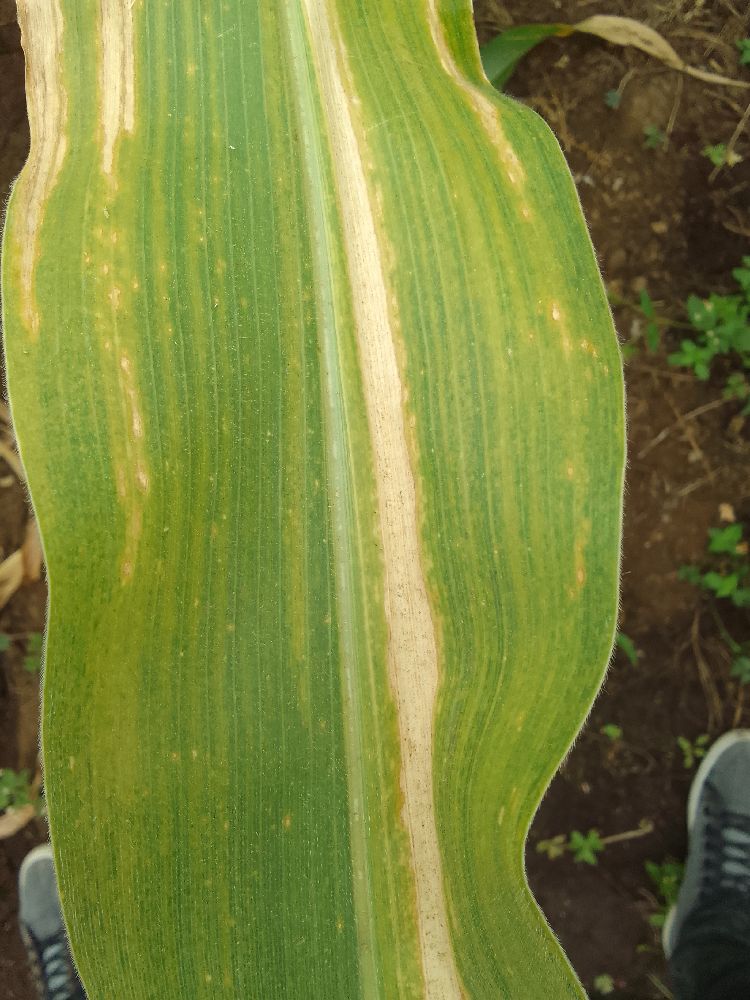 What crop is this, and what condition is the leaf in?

maize, maize lethal necrosis
